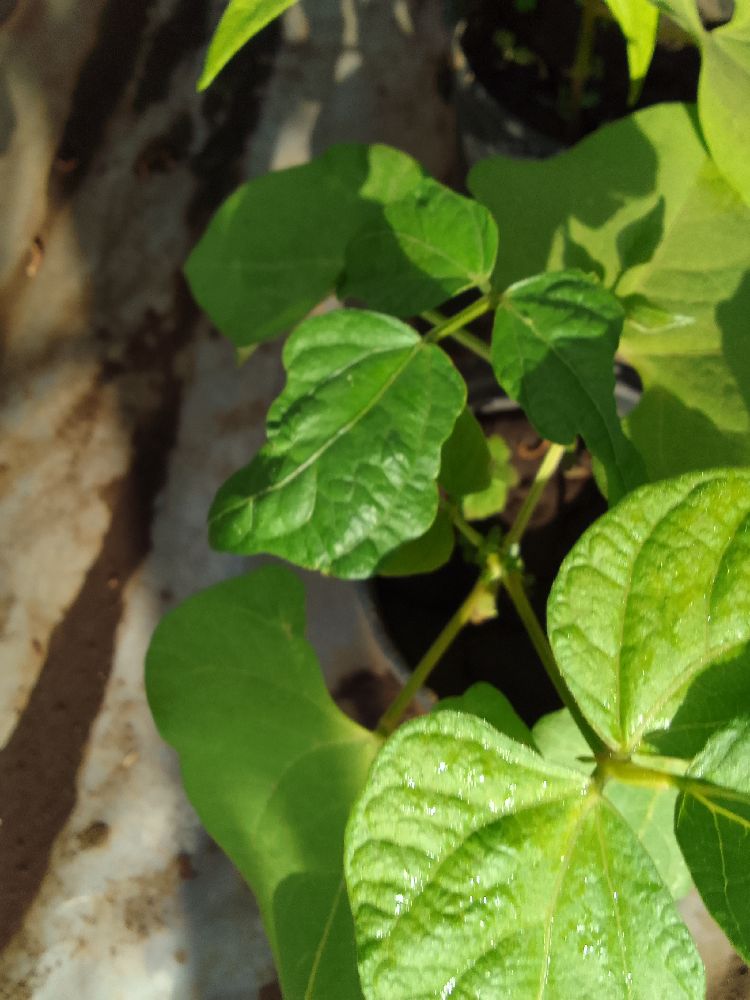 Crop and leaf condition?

common bean, healthy
